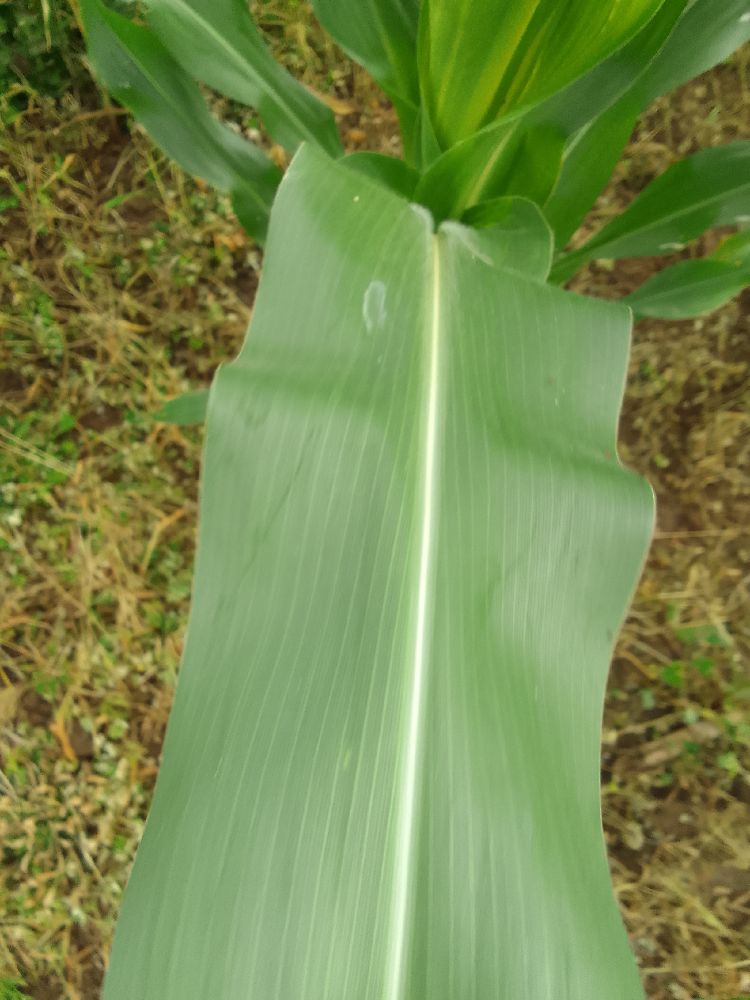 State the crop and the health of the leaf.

maize, healthy
